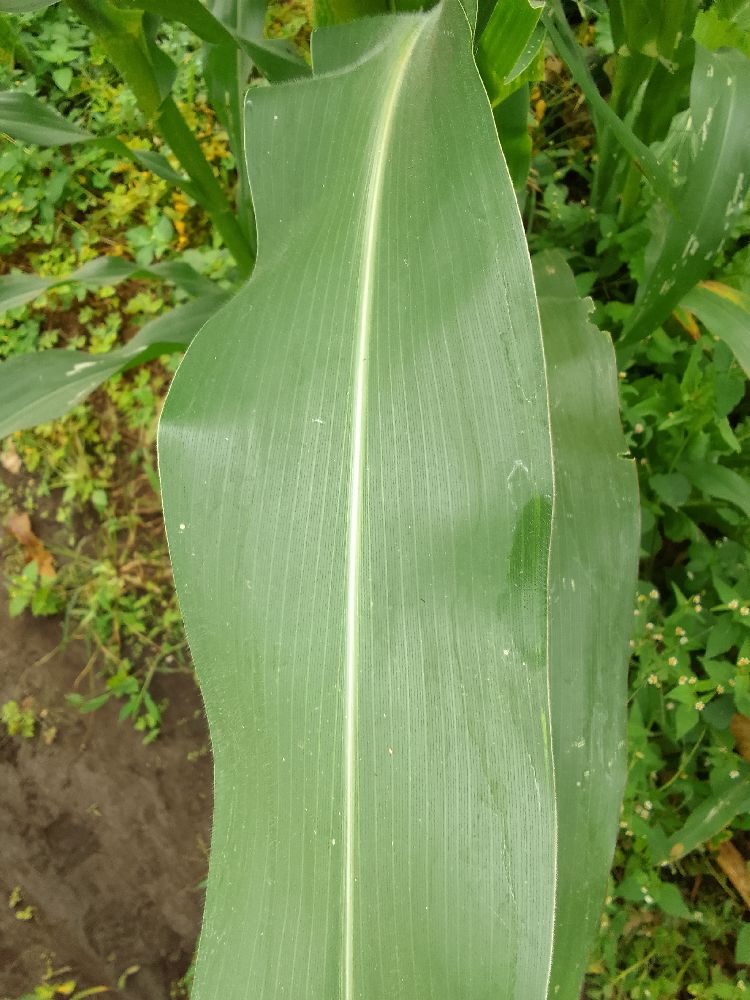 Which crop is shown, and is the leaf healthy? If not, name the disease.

maize, healthy
